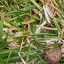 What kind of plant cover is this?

grass
